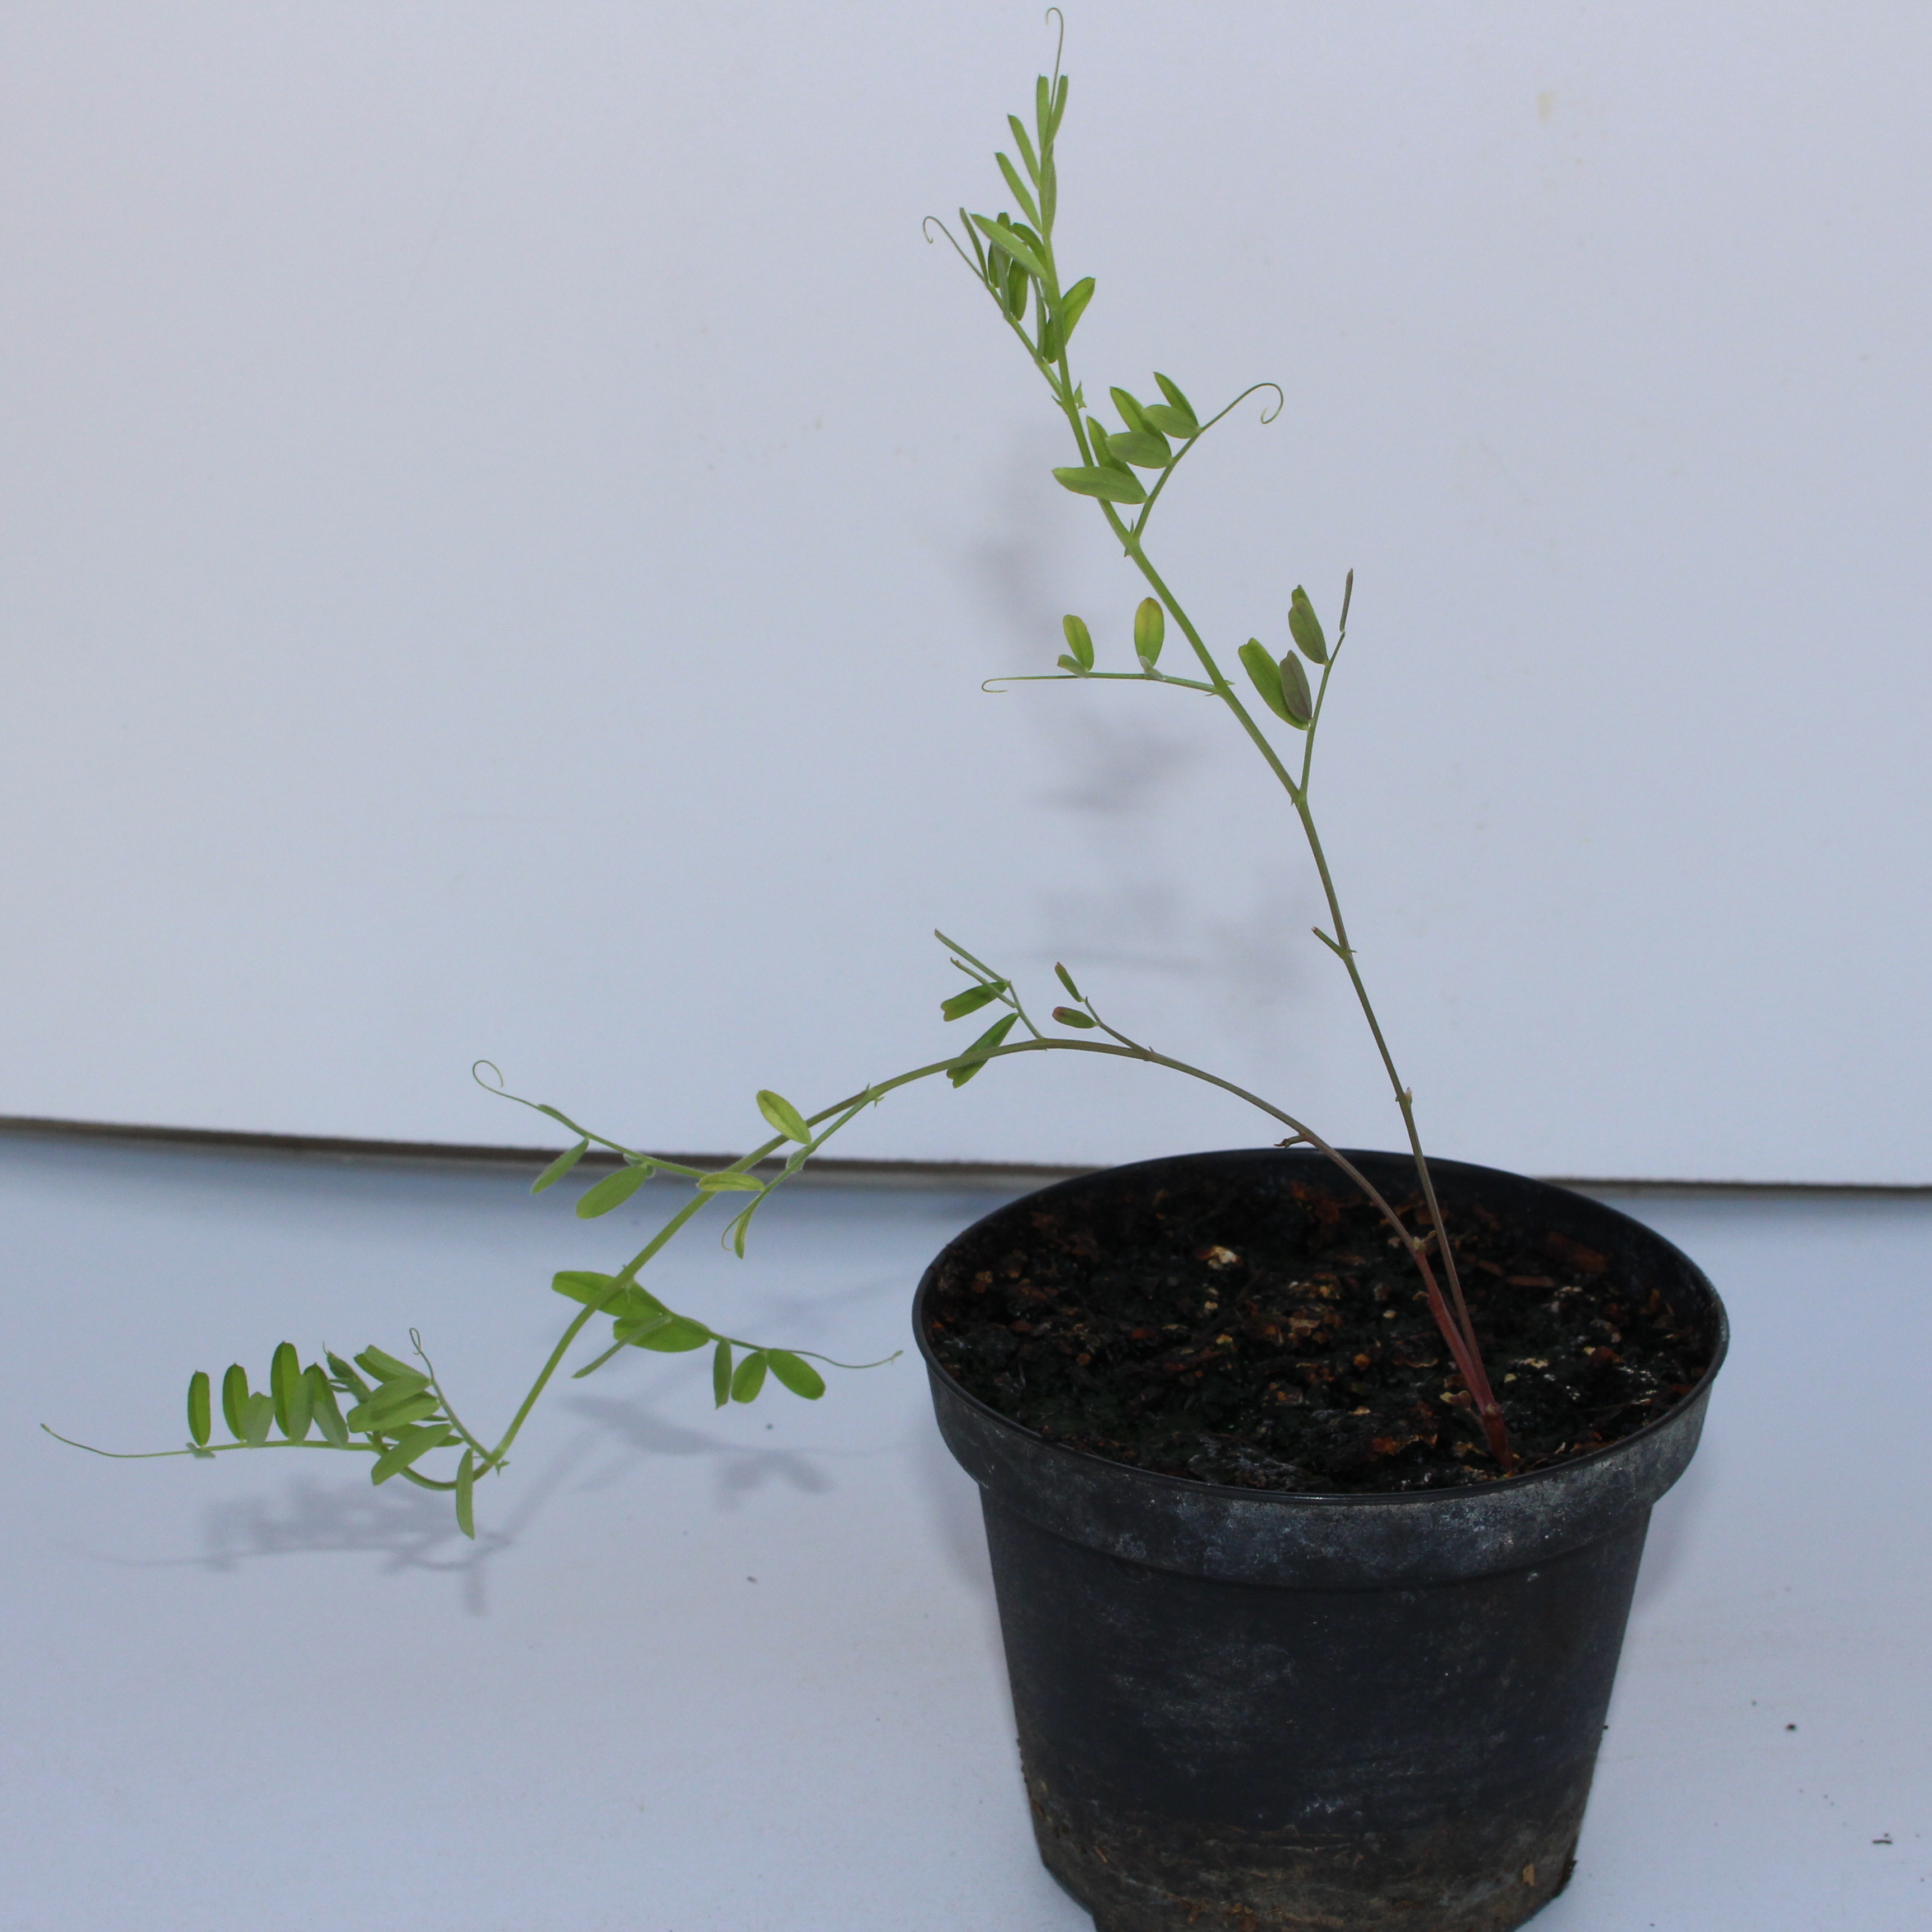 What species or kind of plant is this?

Vicia sativa
